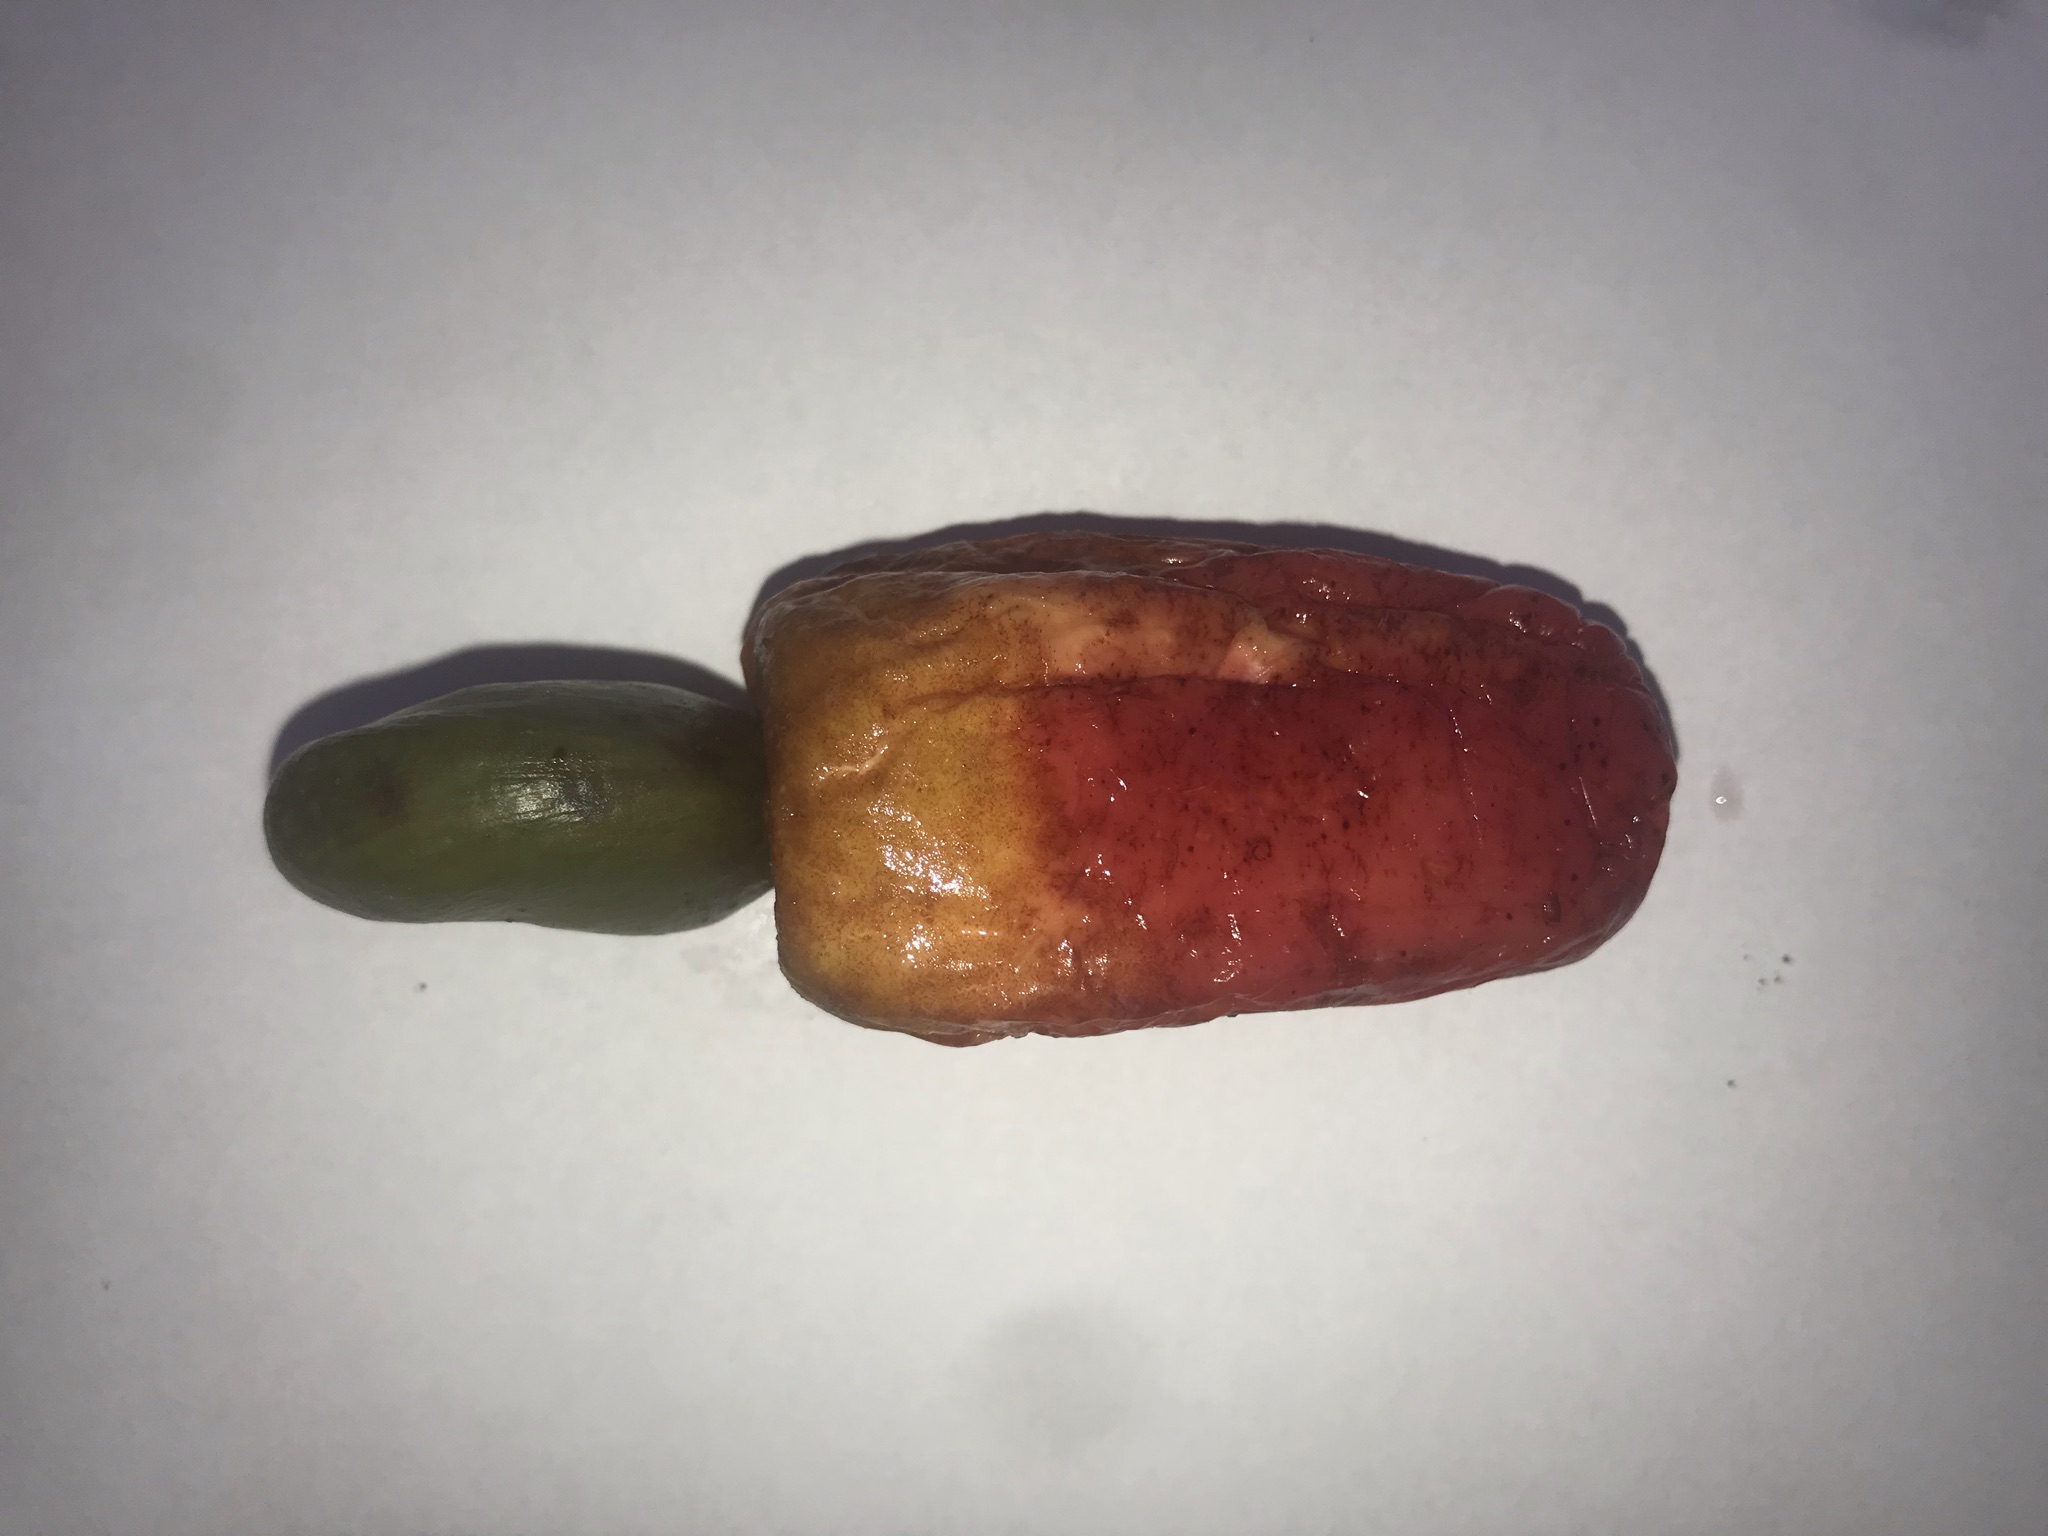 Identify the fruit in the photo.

caju vermelho
